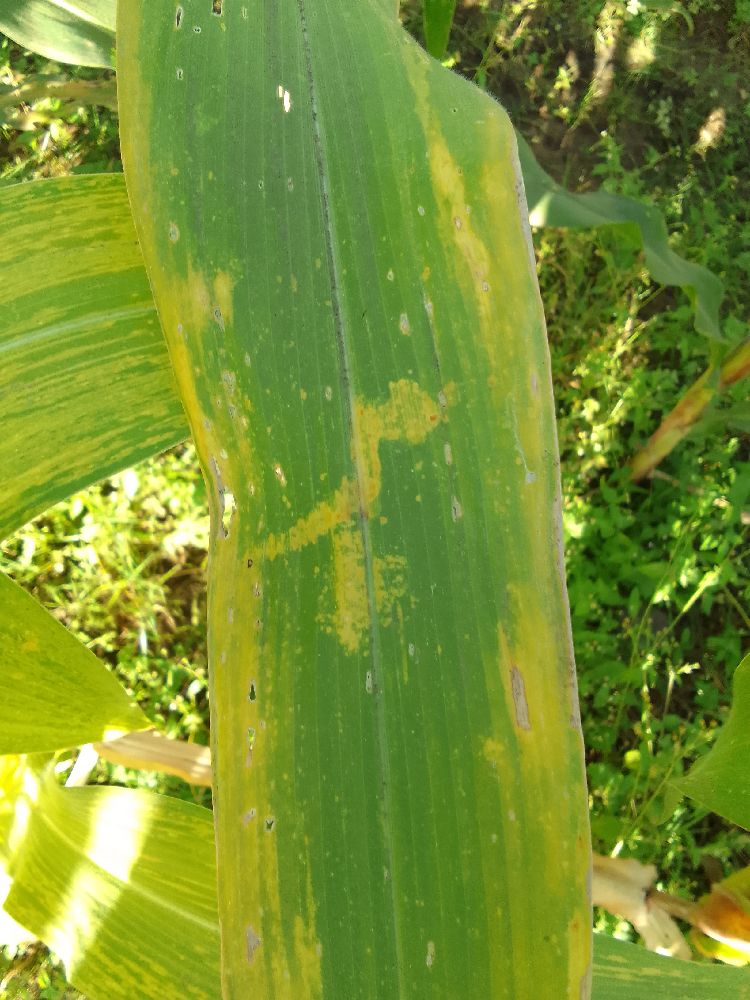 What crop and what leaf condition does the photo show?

maize, maize lethal necrosis
